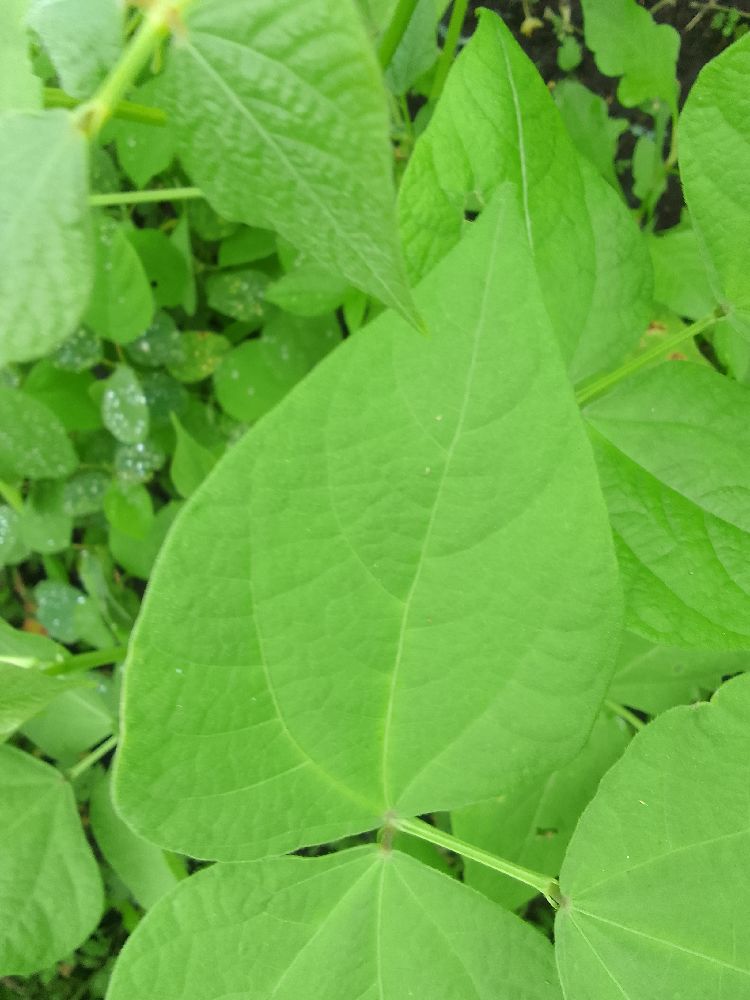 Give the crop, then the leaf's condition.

common bean, healthy
